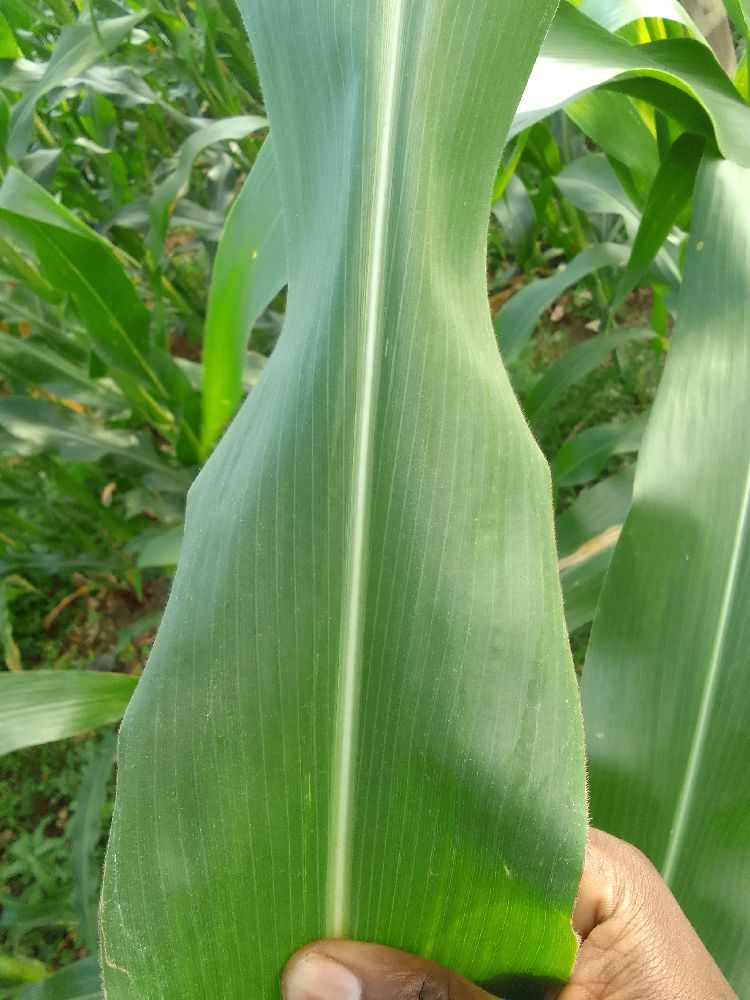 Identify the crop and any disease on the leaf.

maize, healthy
